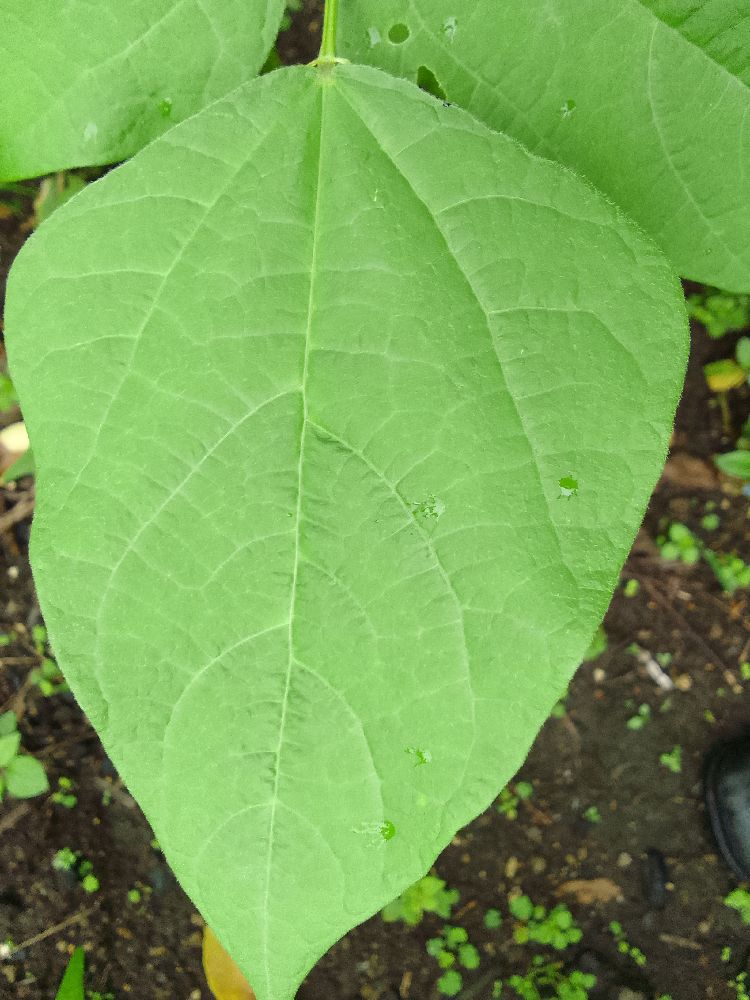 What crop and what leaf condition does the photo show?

common bean, healthy
